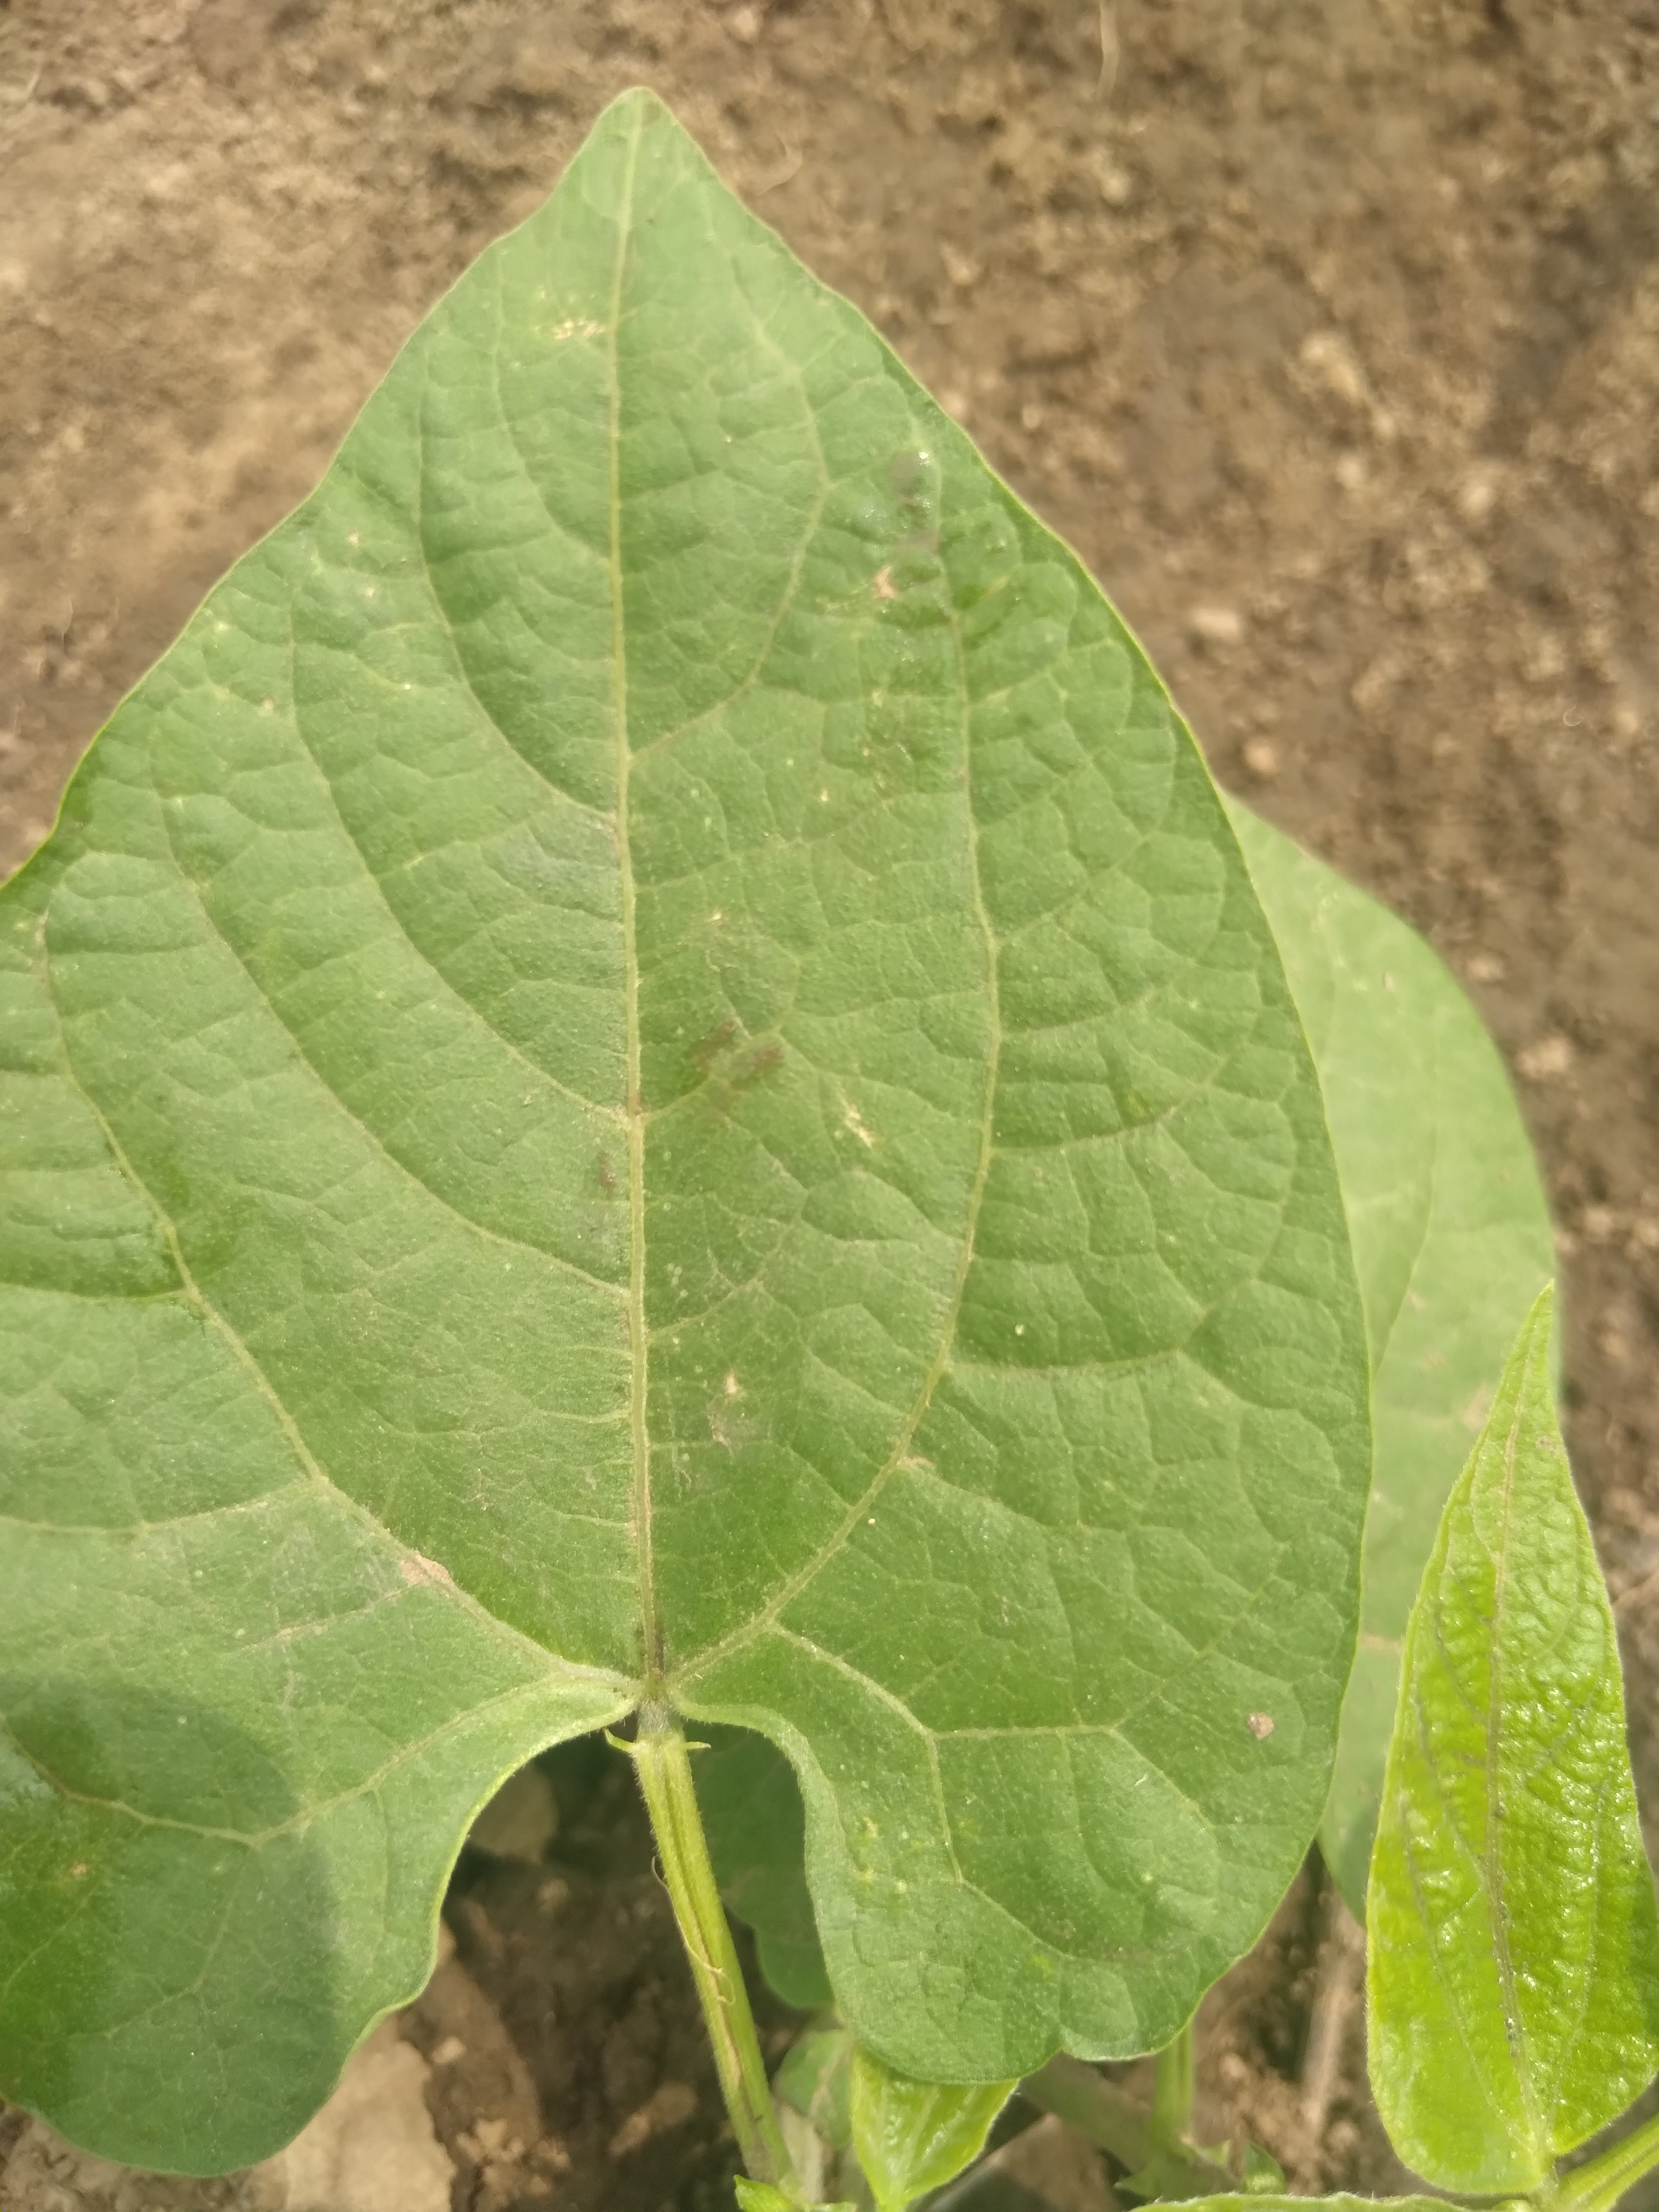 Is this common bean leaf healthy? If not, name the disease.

healthy
